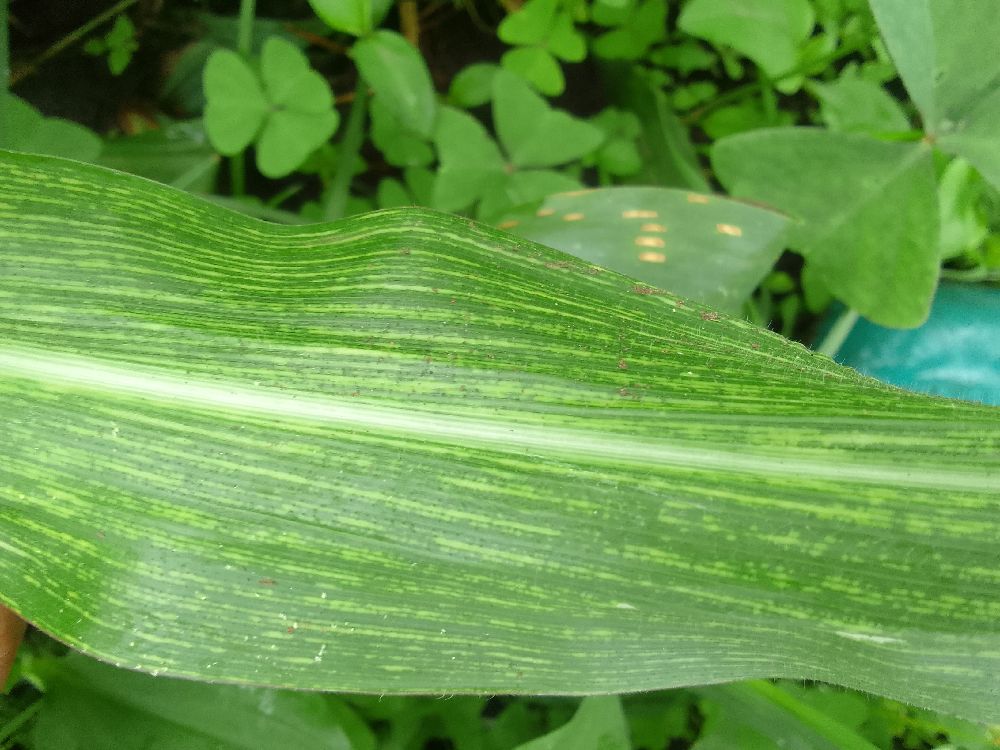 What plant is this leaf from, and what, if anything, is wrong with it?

maize, maize streak virus
